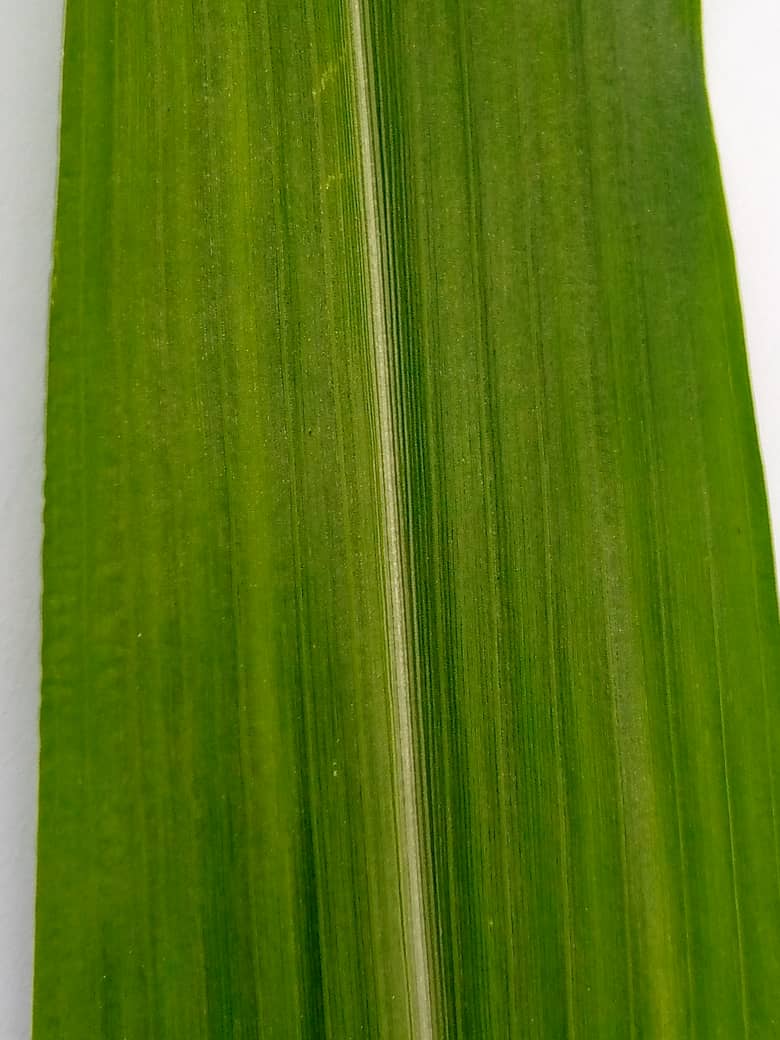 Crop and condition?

pearl millet, healthy leaves
